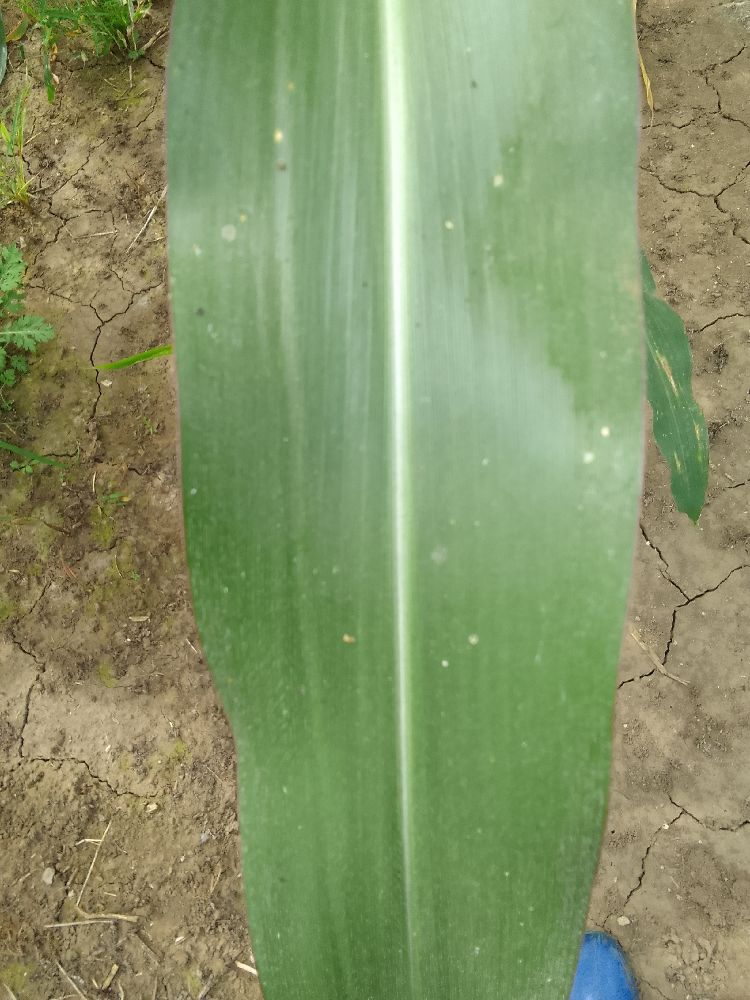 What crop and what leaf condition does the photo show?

maize, healthy
